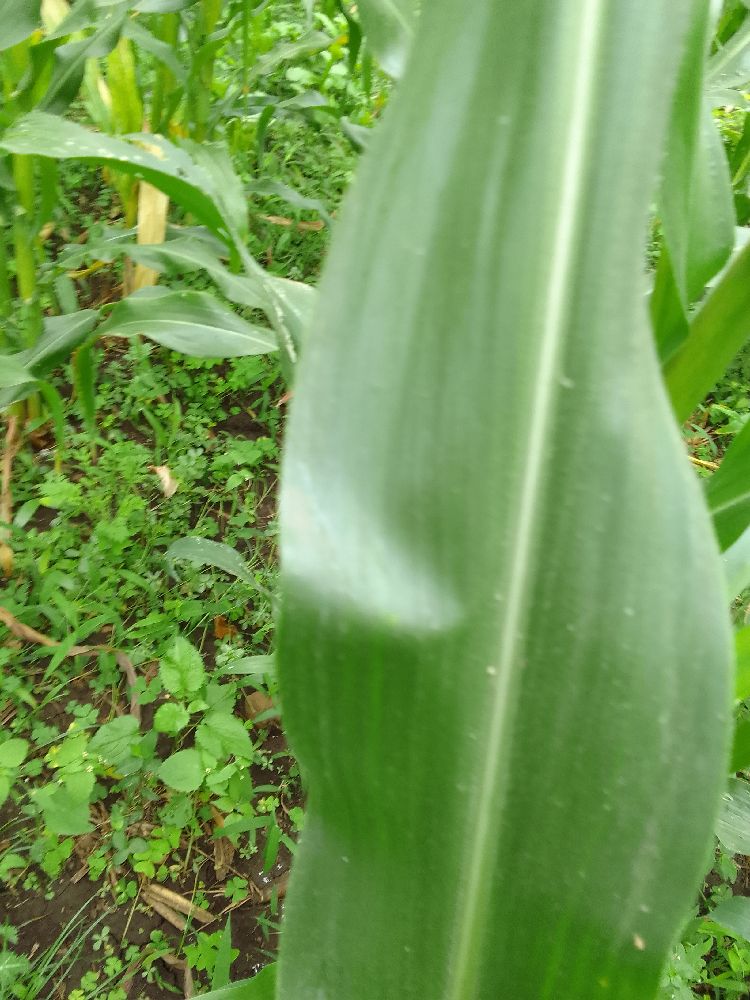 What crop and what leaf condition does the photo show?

maize, healthy
